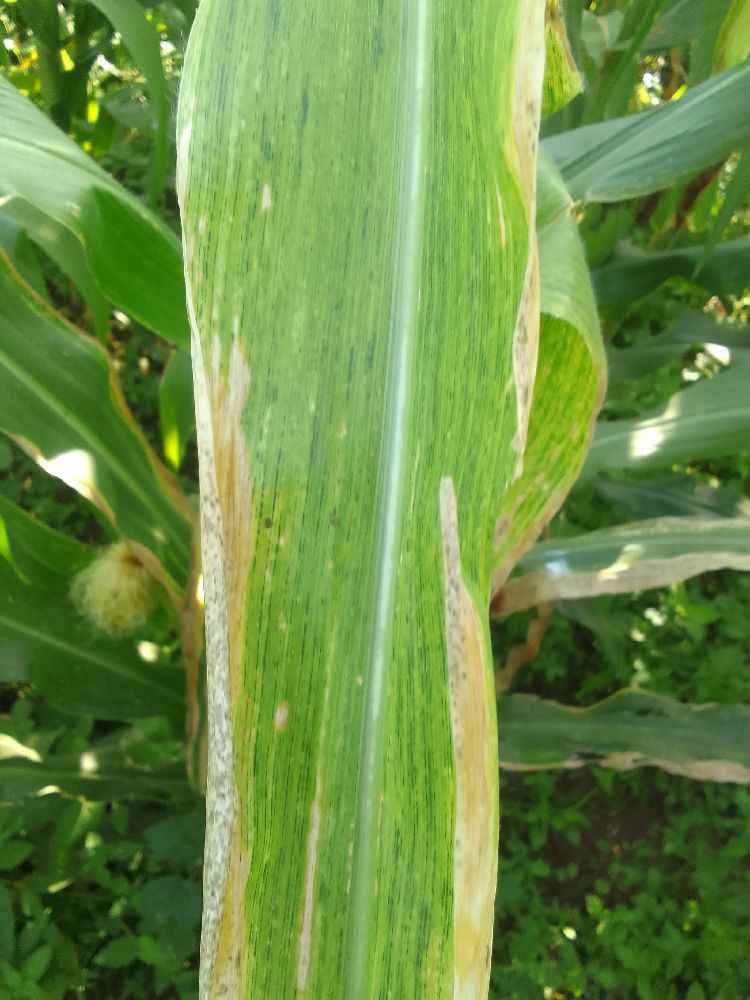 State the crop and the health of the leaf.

maize, maize lethal necrosis
